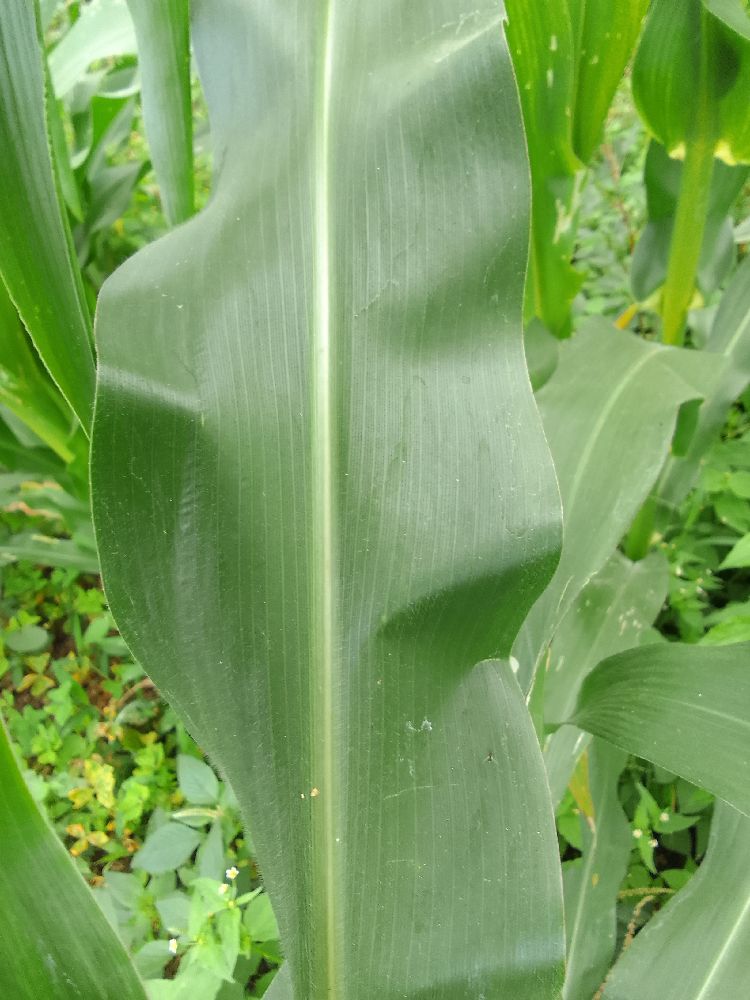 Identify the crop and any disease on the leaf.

maize, healthy
